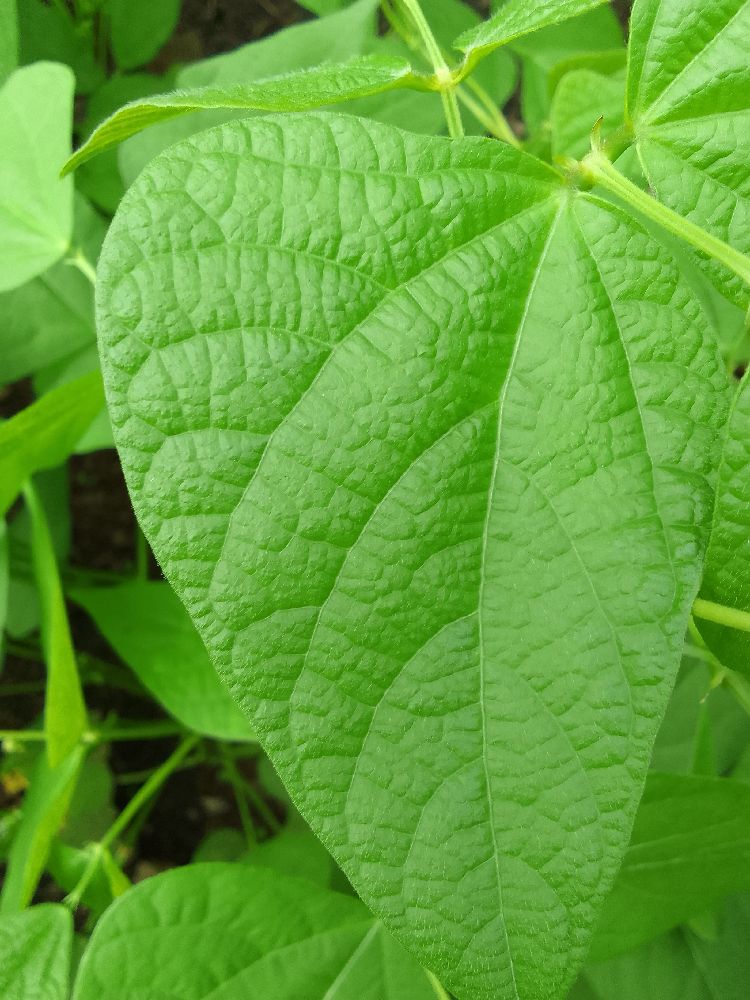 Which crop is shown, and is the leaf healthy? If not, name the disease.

common bean, healthy
